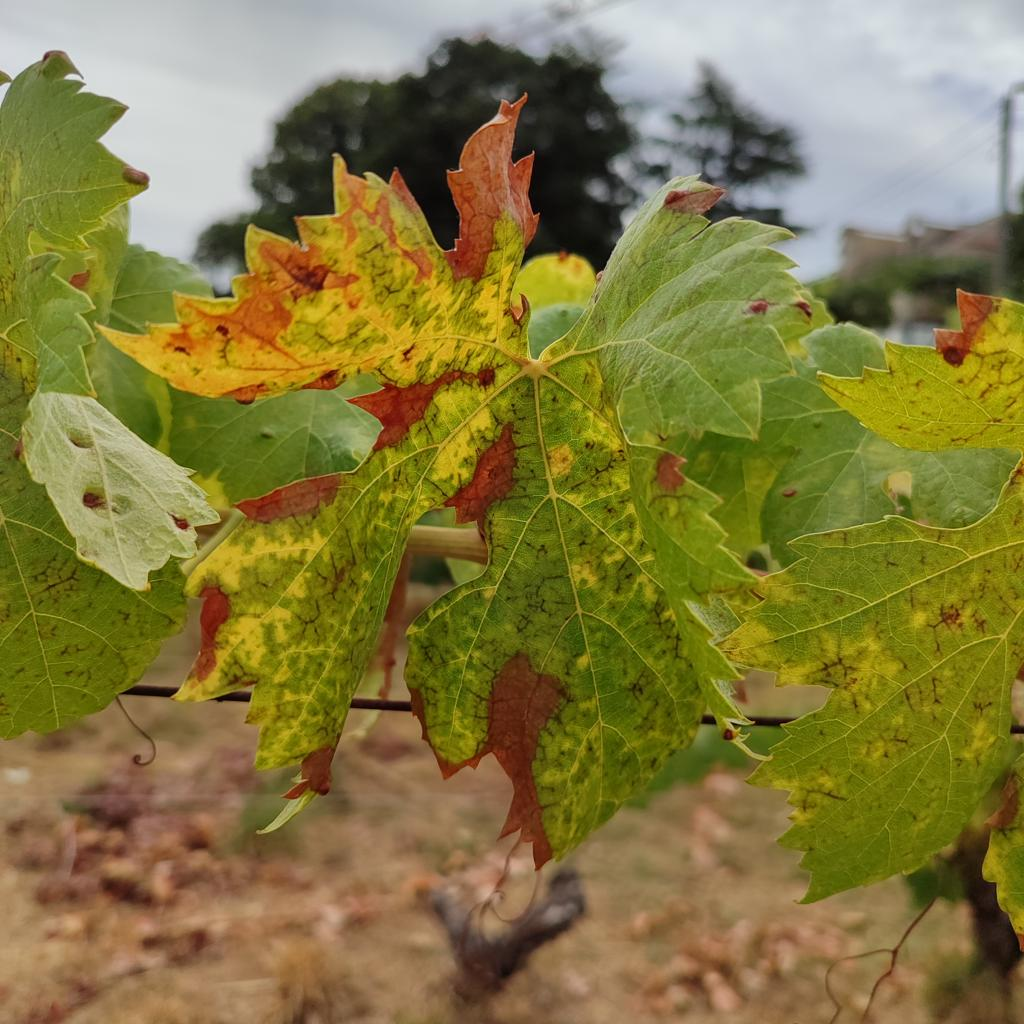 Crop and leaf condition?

grapevine, esca complex
